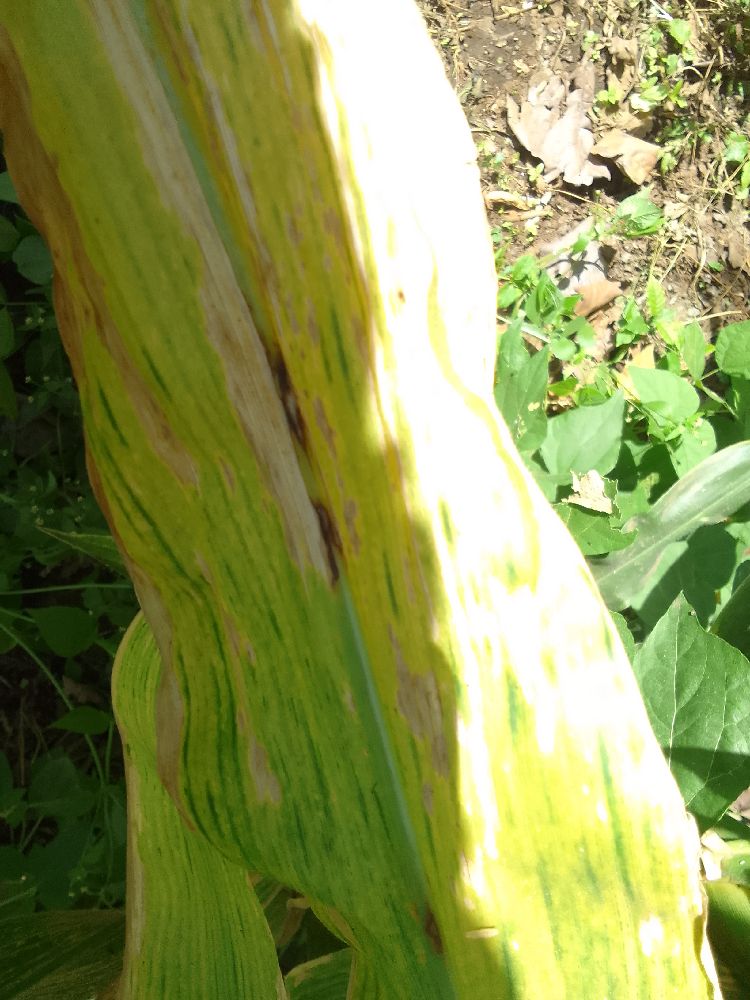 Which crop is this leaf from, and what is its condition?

maize, maize lethal necrosis
